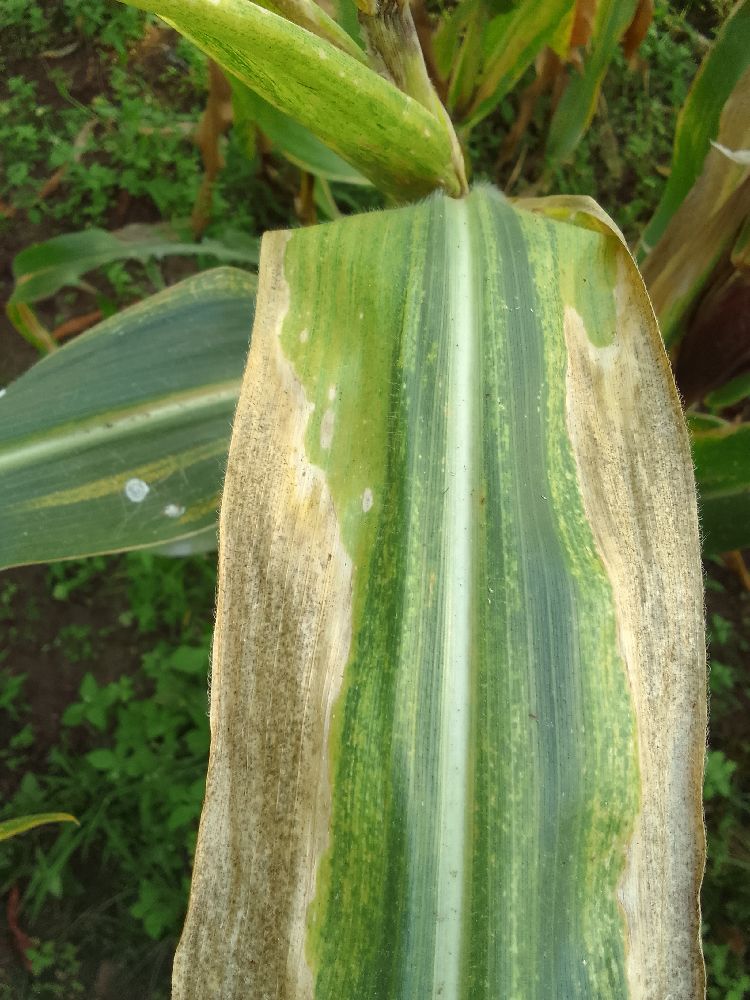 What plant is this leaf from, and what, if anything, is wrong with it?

maize, maize lethal necrosis
